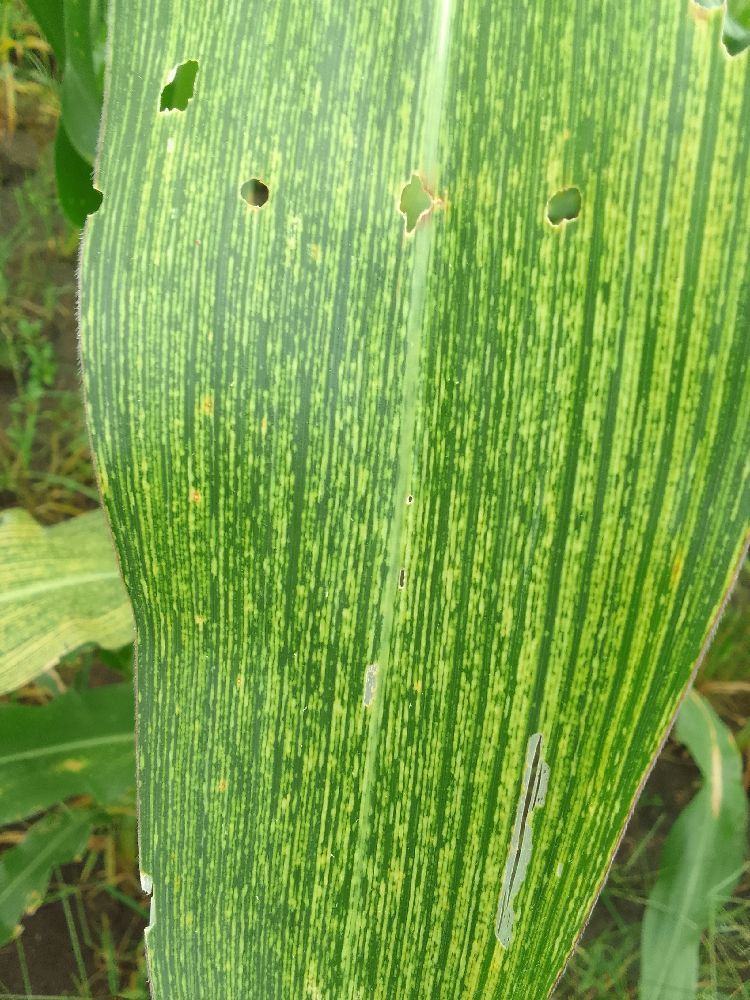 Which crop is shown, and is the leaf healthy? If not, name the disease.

maize, maize streak virus
